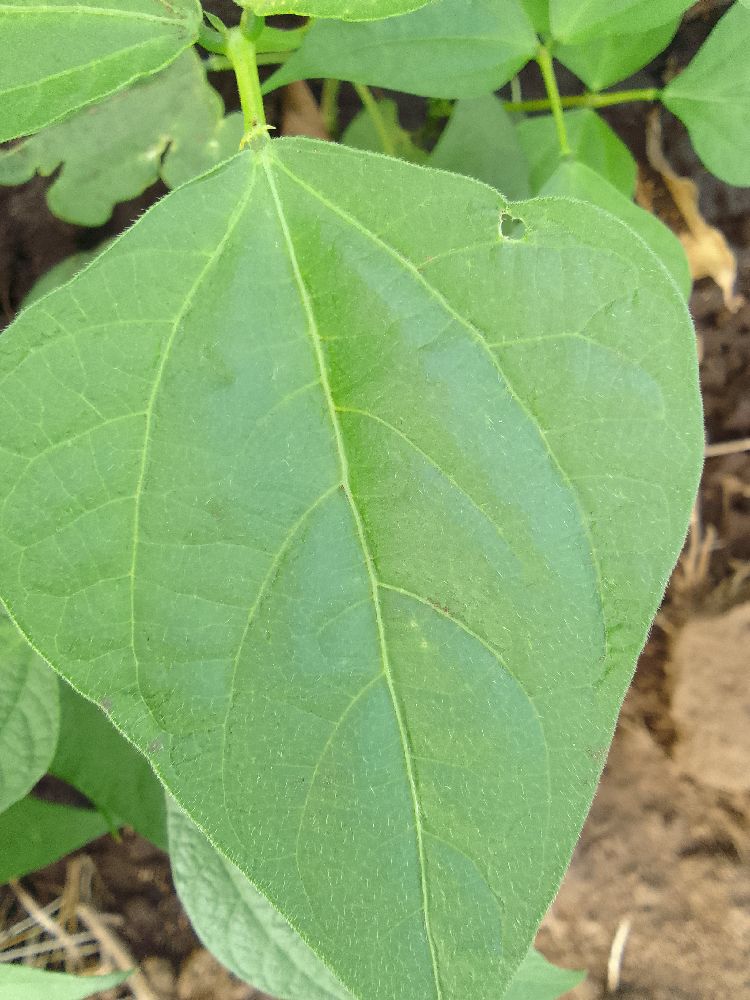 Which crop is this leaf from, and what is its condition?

common bean, healthy
